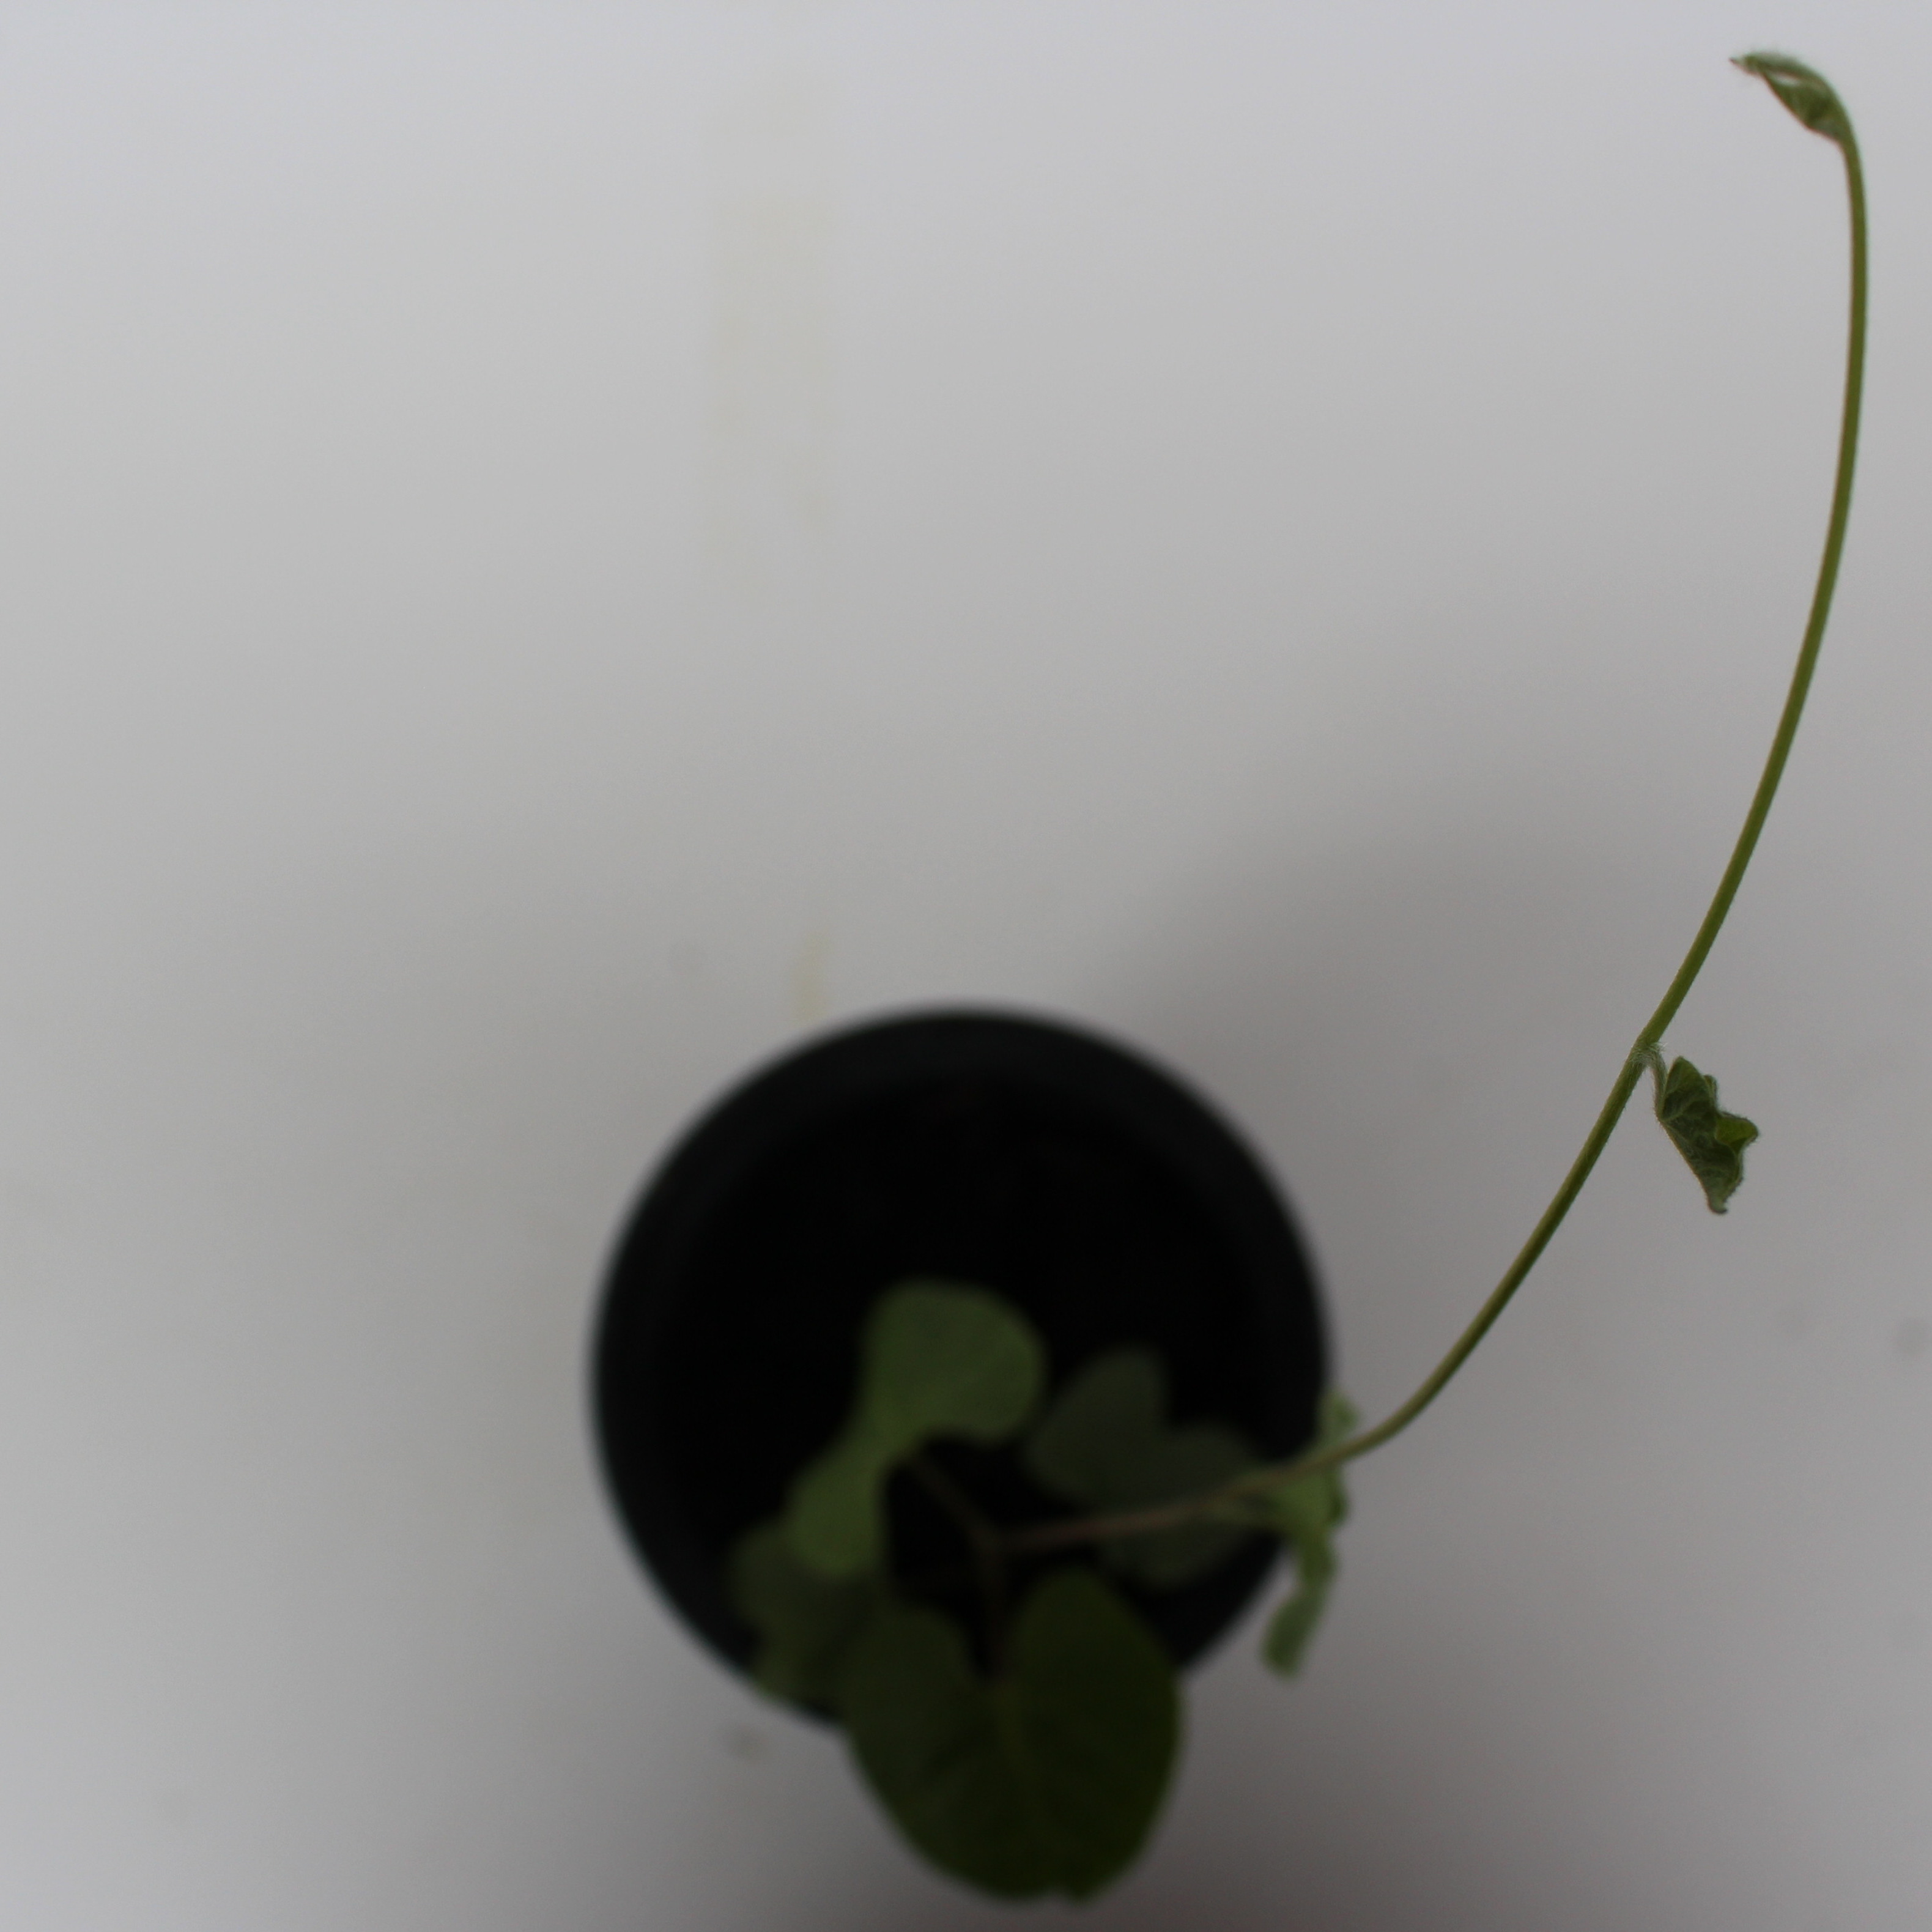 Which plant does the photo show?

Convolvulus arvensis
